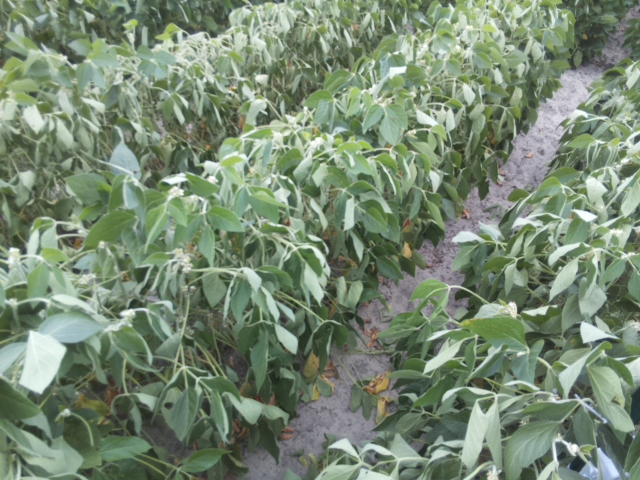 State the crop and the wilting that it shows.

soybean, moderate turgor loss in upper canopy
